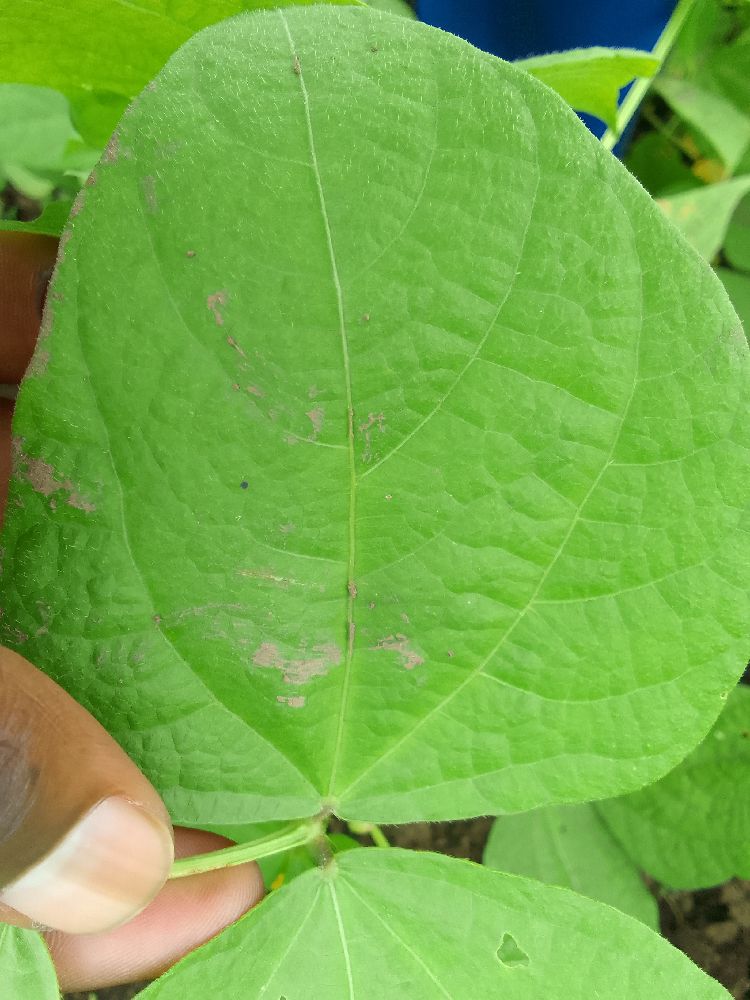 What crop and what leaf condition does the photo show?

common bean, healthy
